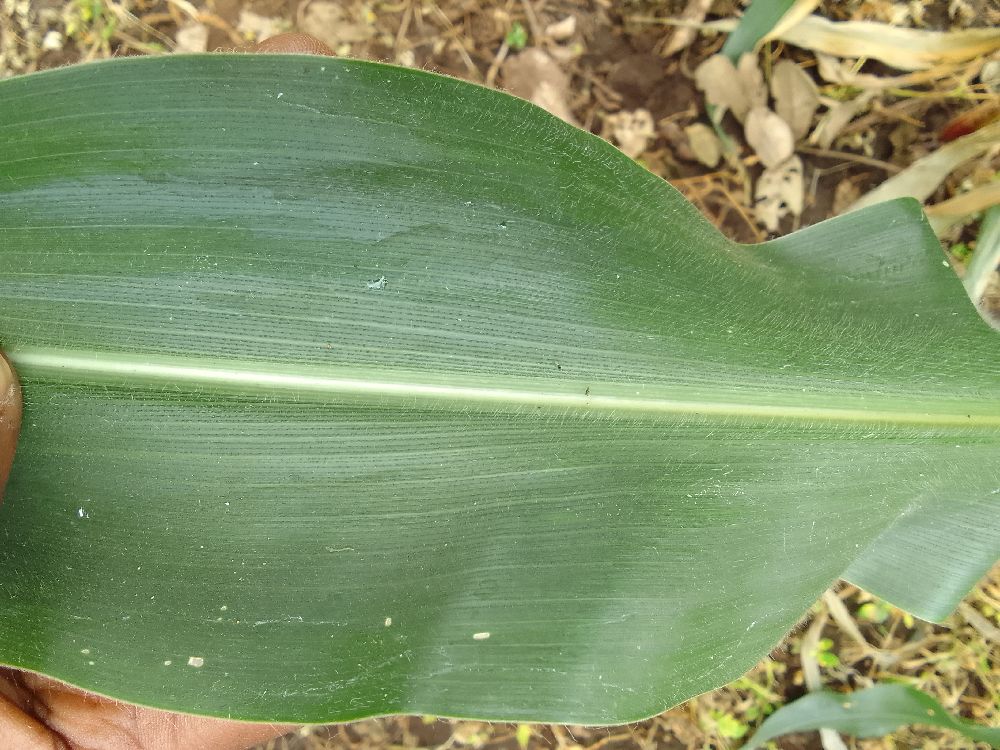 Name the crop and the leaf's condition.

maize, healthy
